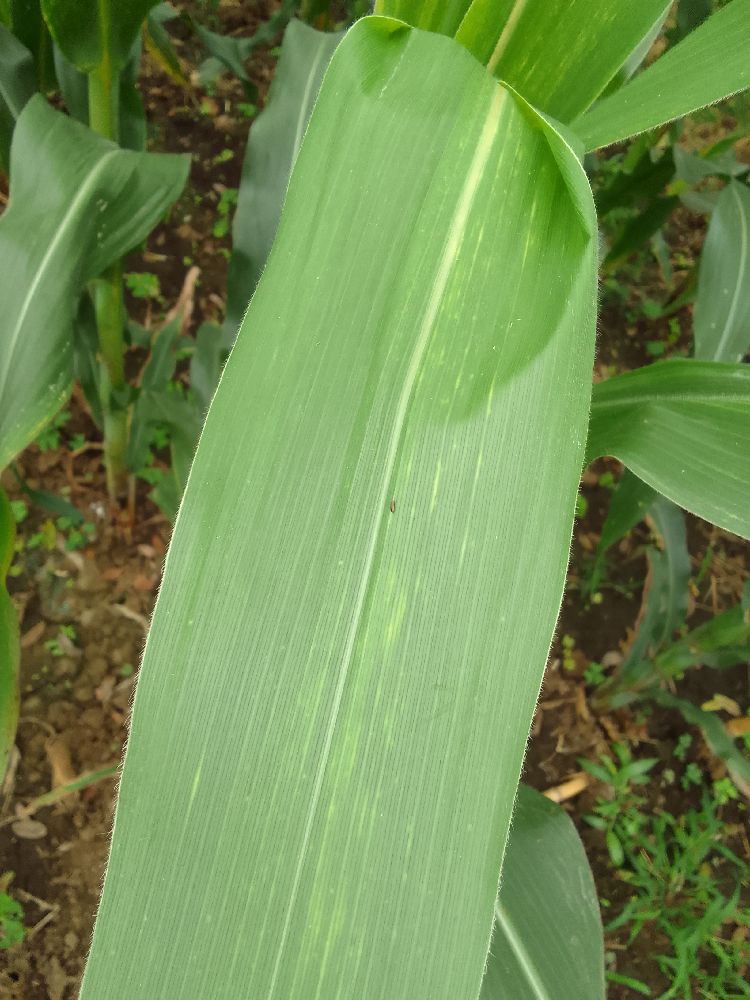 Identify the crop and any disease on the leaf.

maize, maize lethal necrosis
